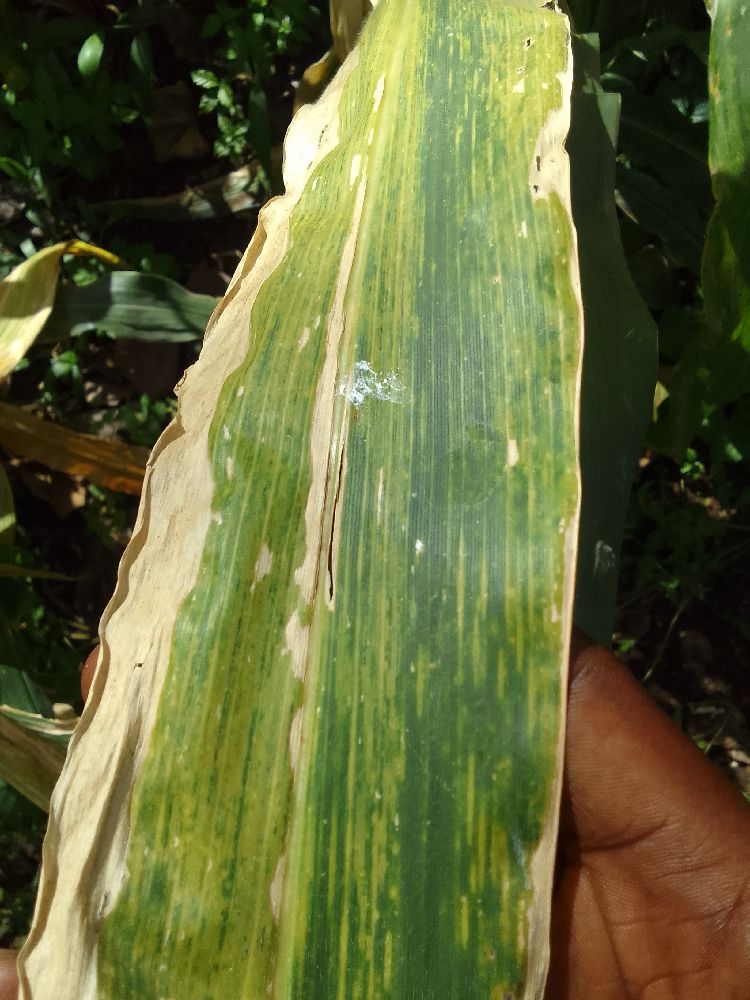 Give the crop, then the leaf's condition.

maize, maize lethal necrosis
